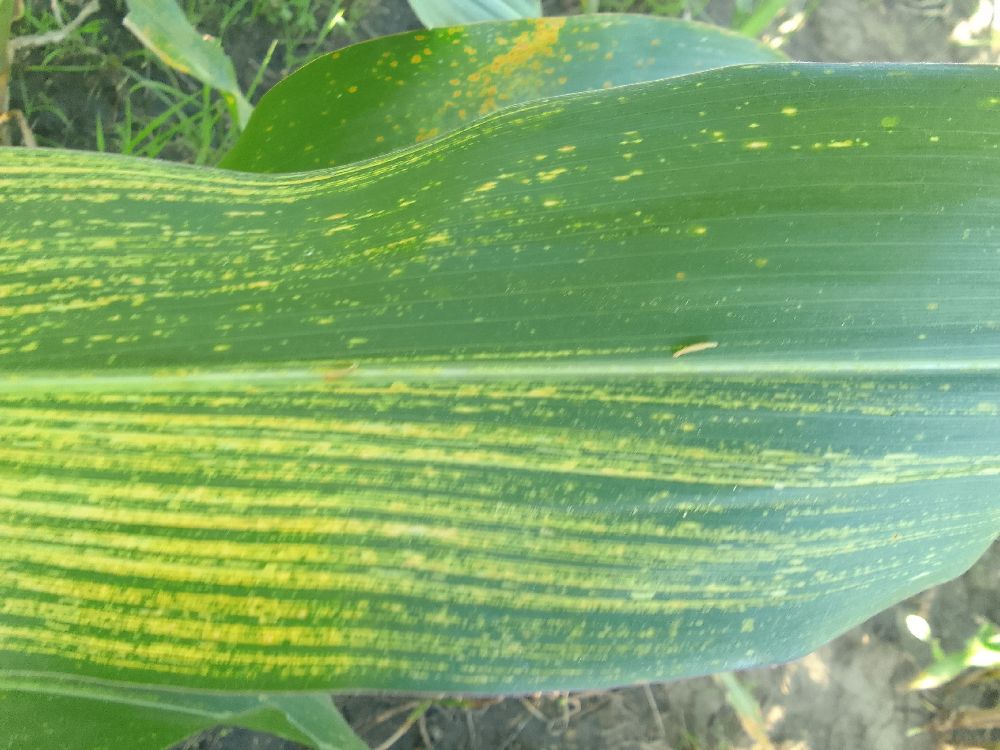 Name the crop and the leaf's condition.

maize, maize streak virus
